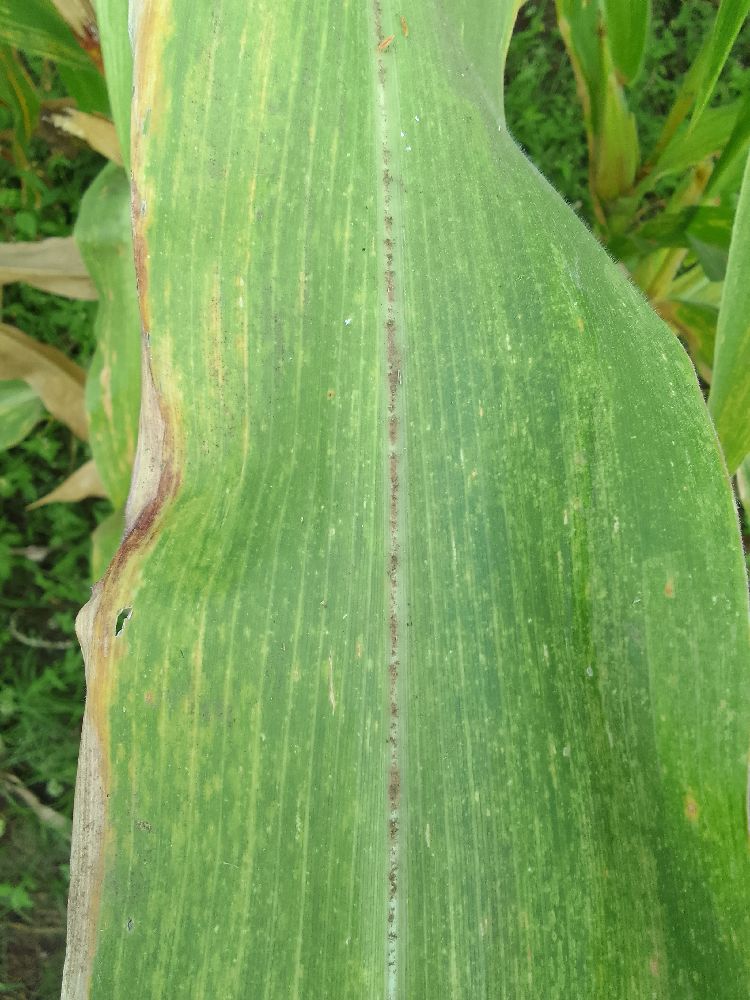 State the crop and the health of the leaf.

maize, maize lethal necrosis
